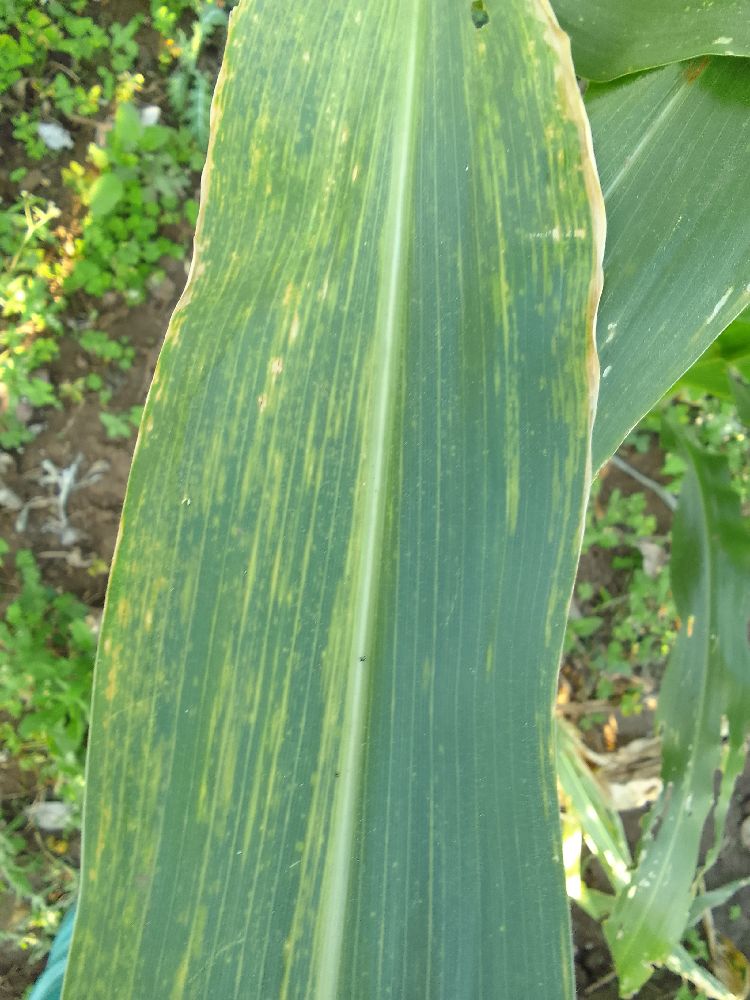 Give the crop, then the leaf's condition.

maize, maize lethal necrosis
